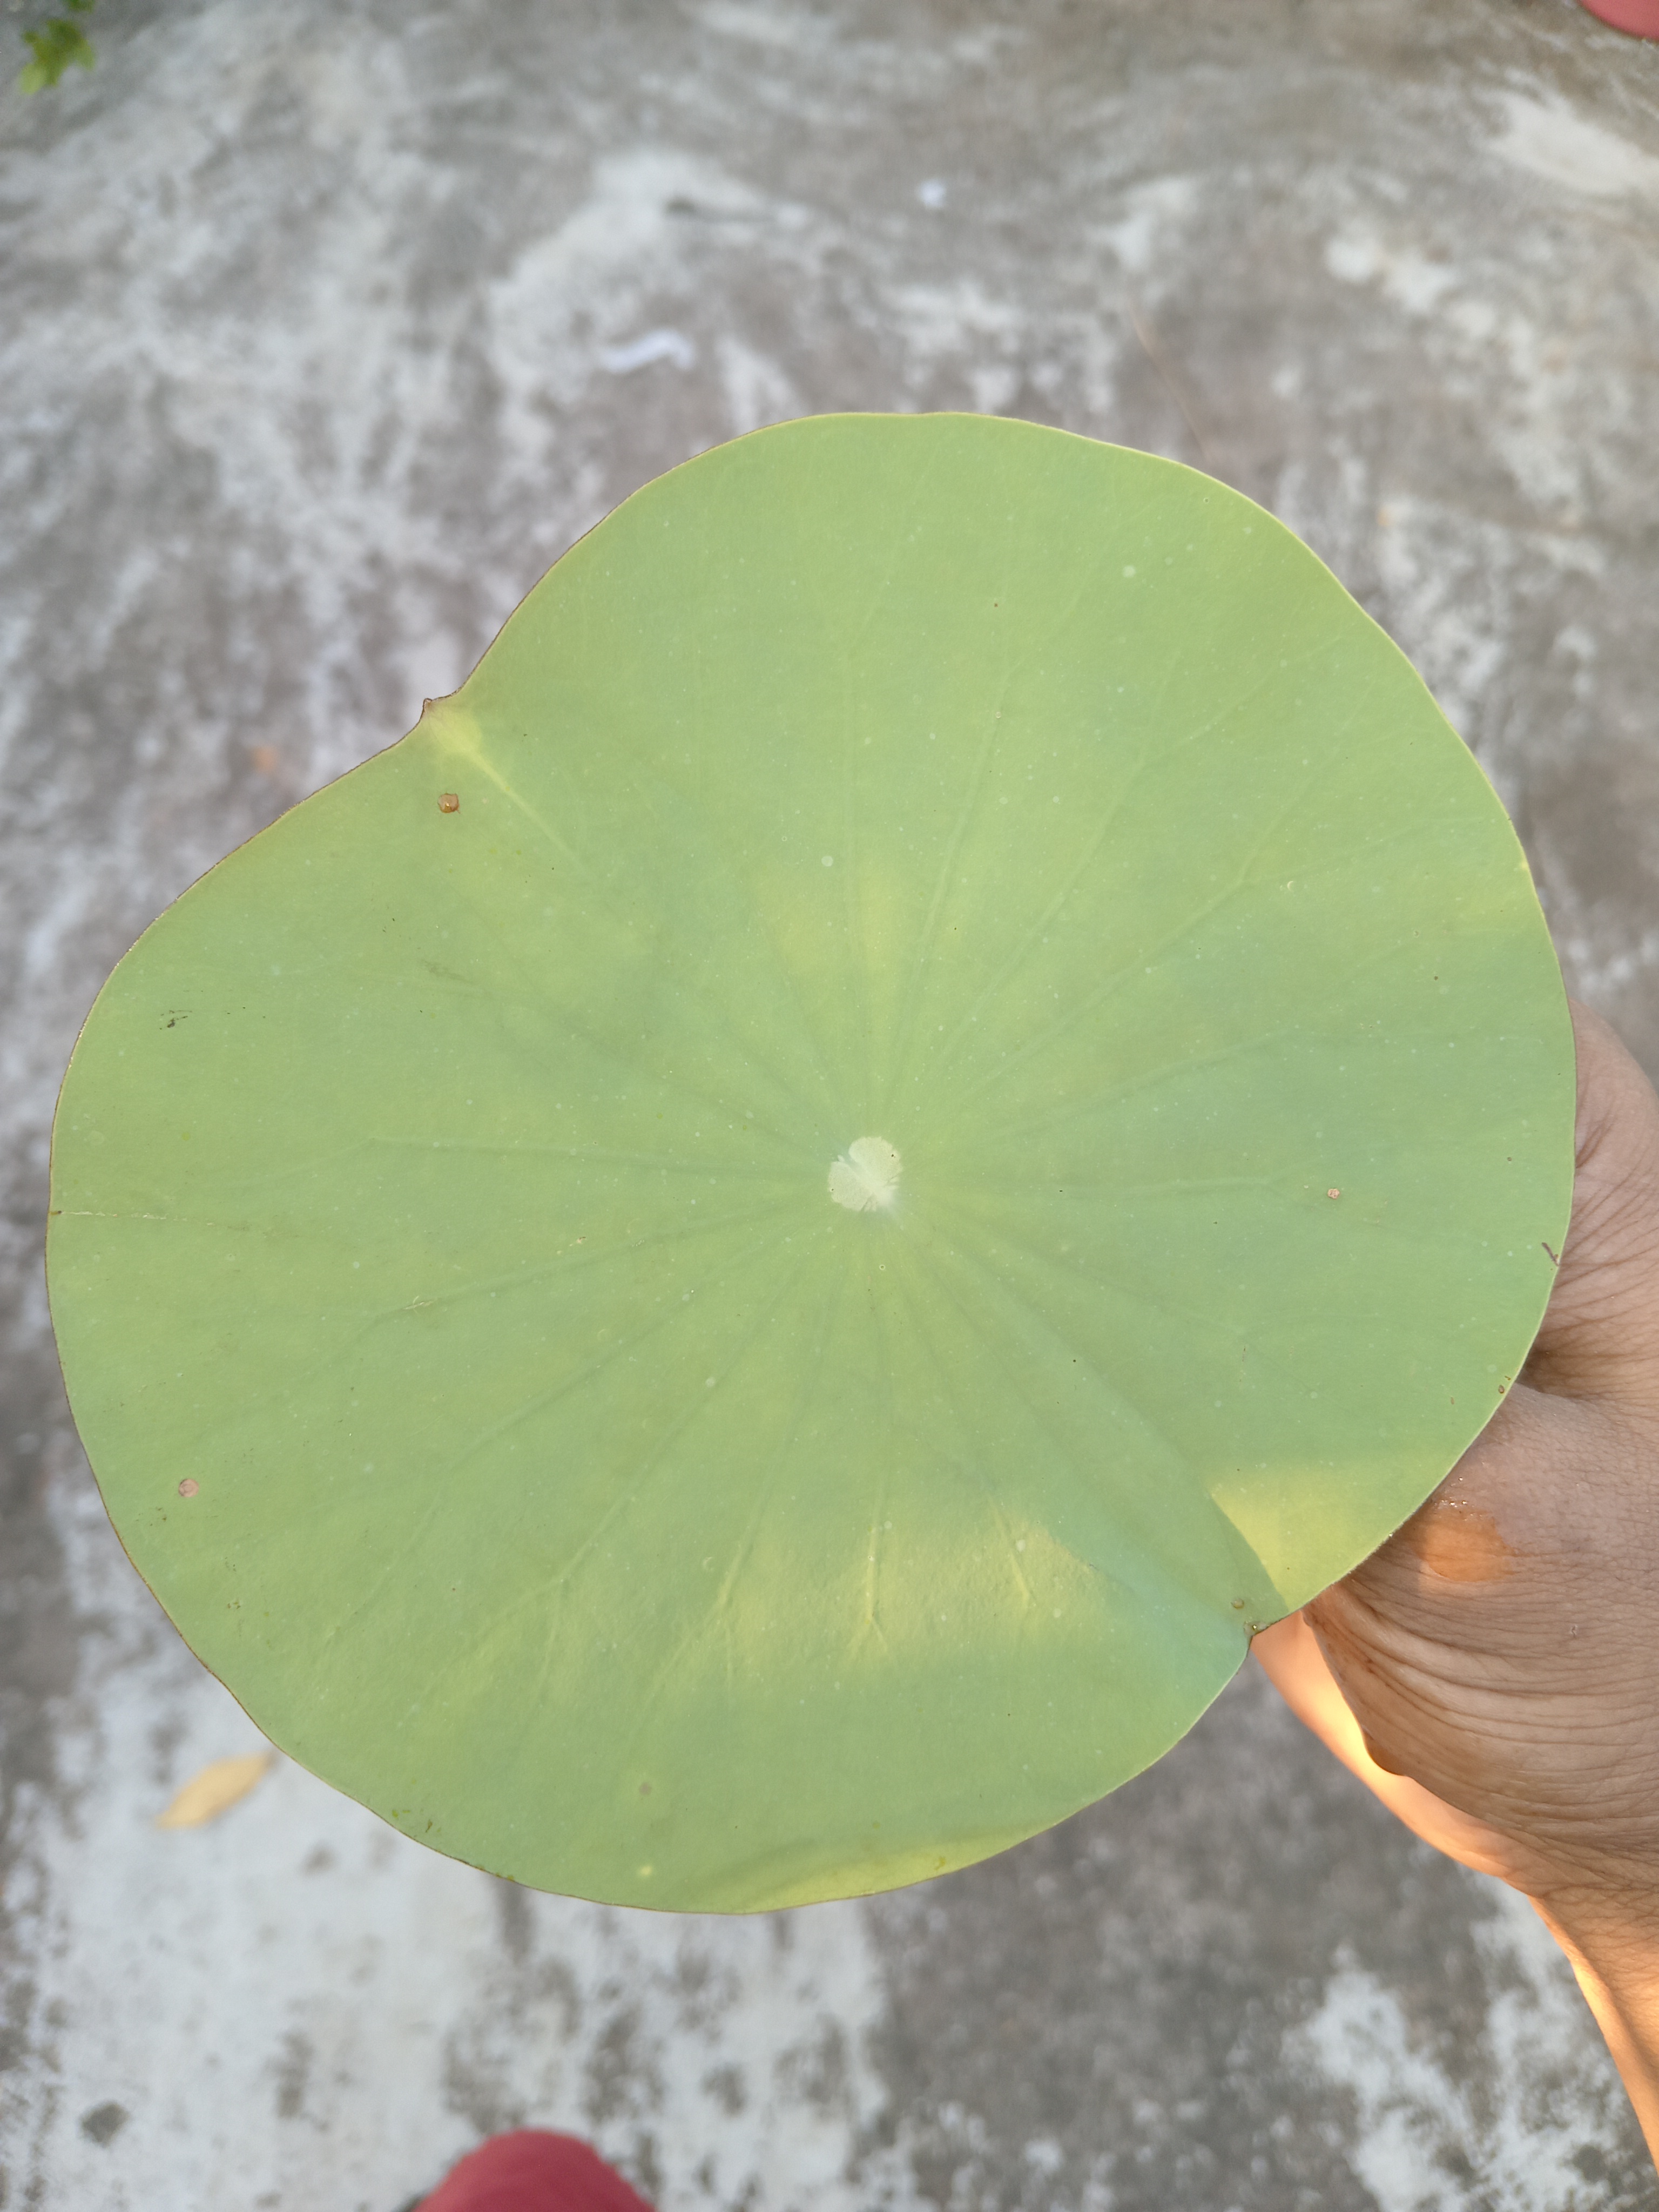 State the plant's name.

lotus
